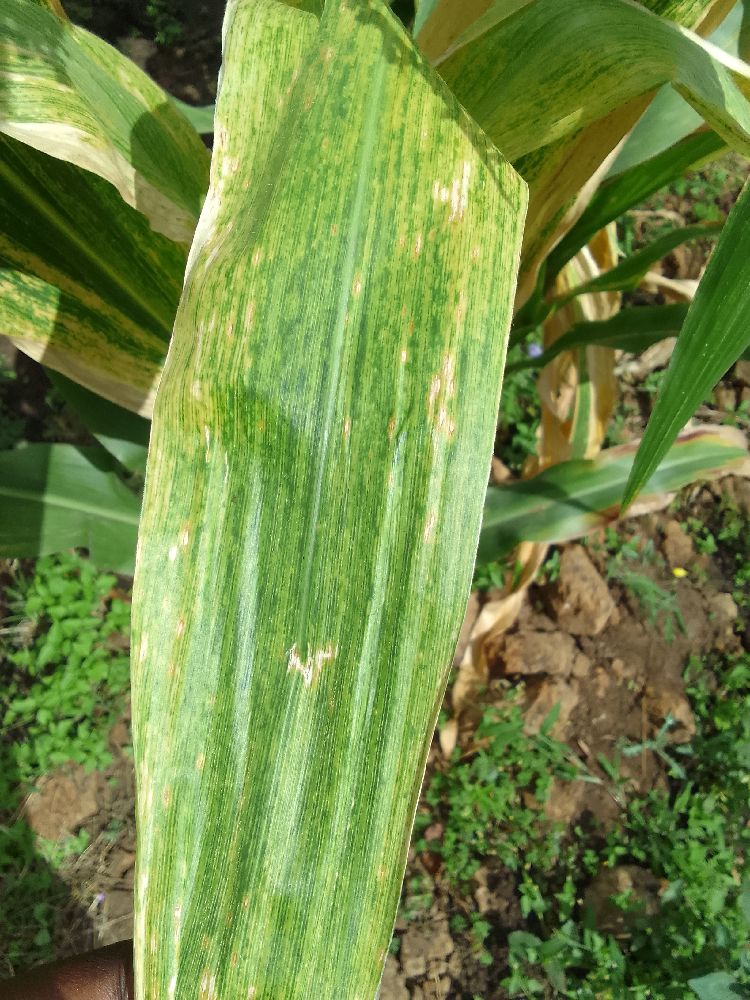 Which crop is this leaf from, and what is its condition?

maize, maize lethal necrosis
